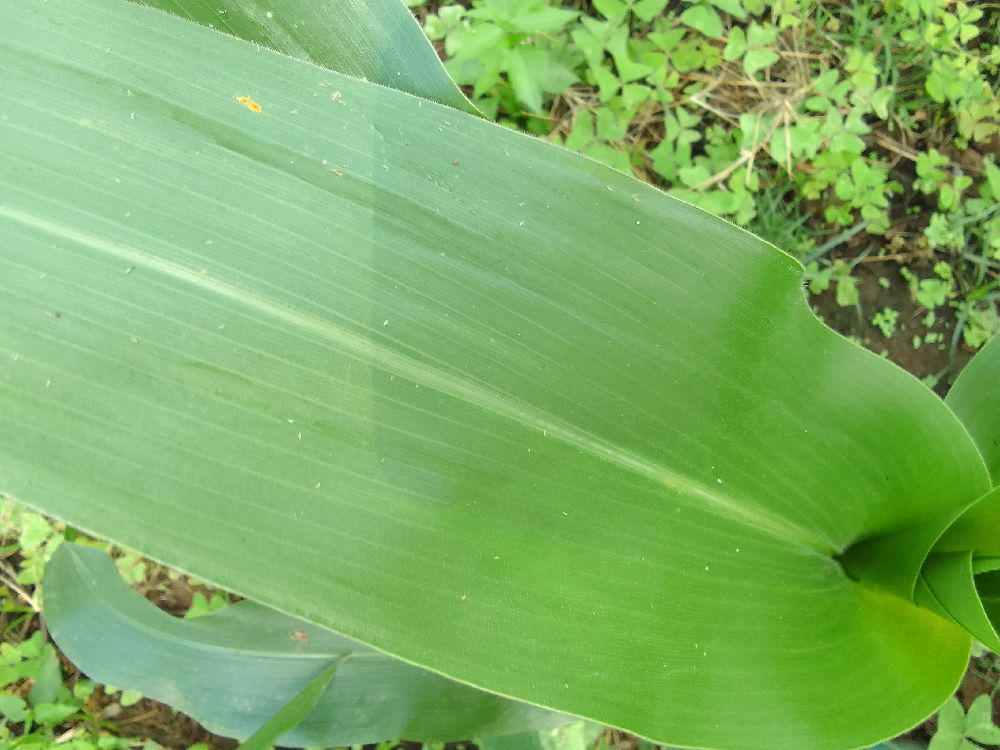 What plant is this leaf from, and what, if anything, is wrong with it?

maize, healthy
